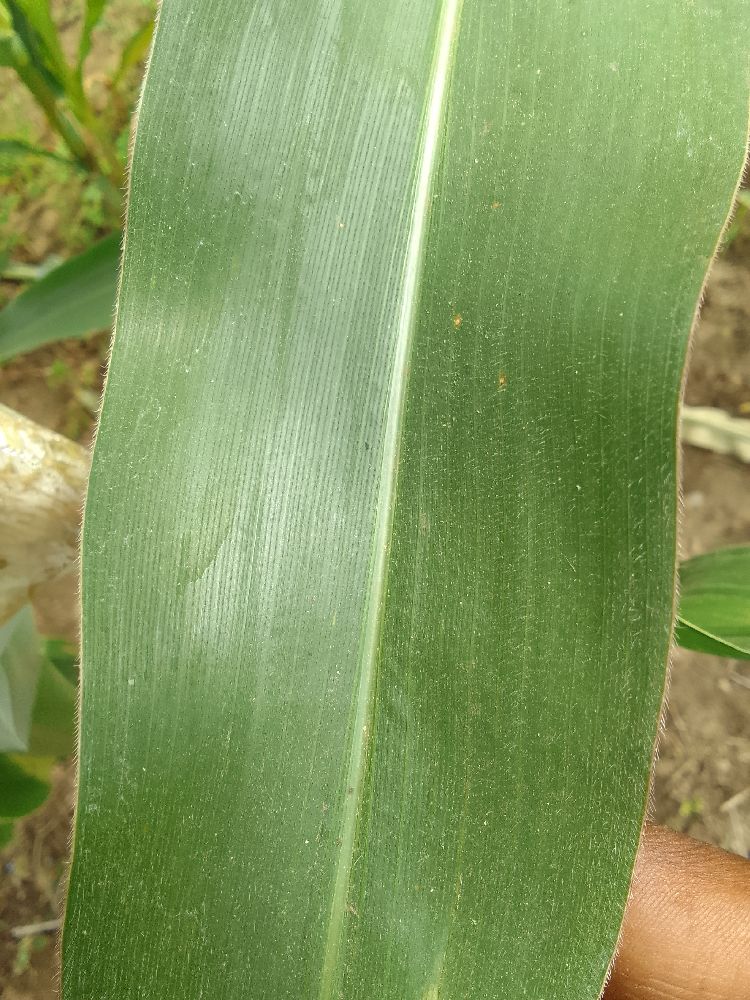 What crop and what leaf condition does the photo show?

maize, healthy
